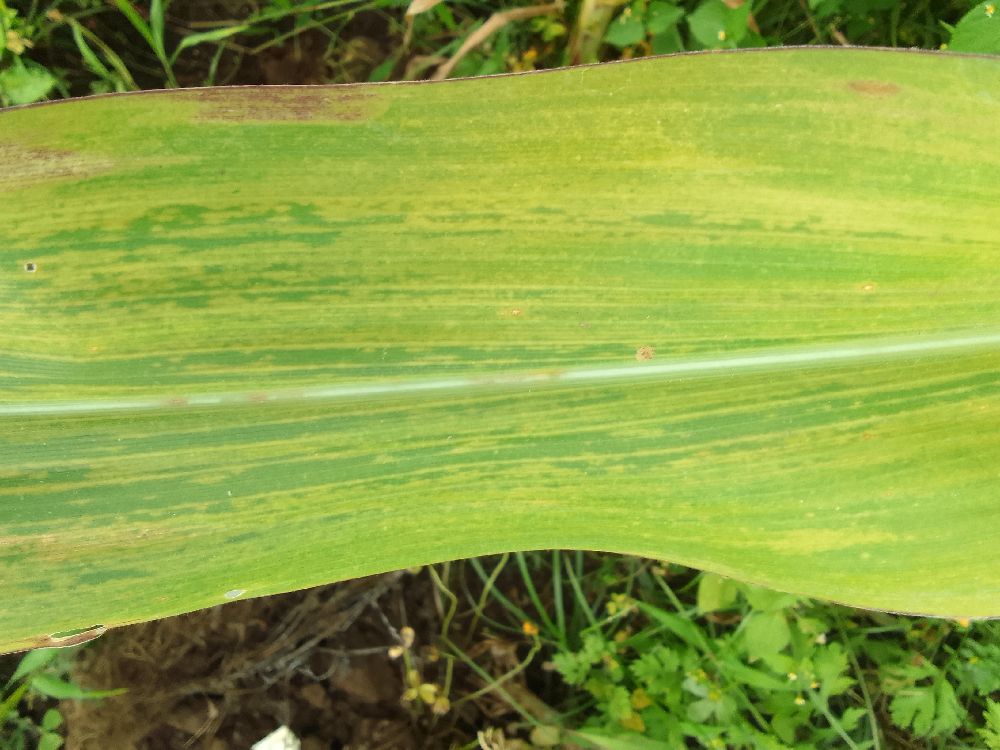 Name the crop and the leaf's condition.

maize, maize lethal necrosis
